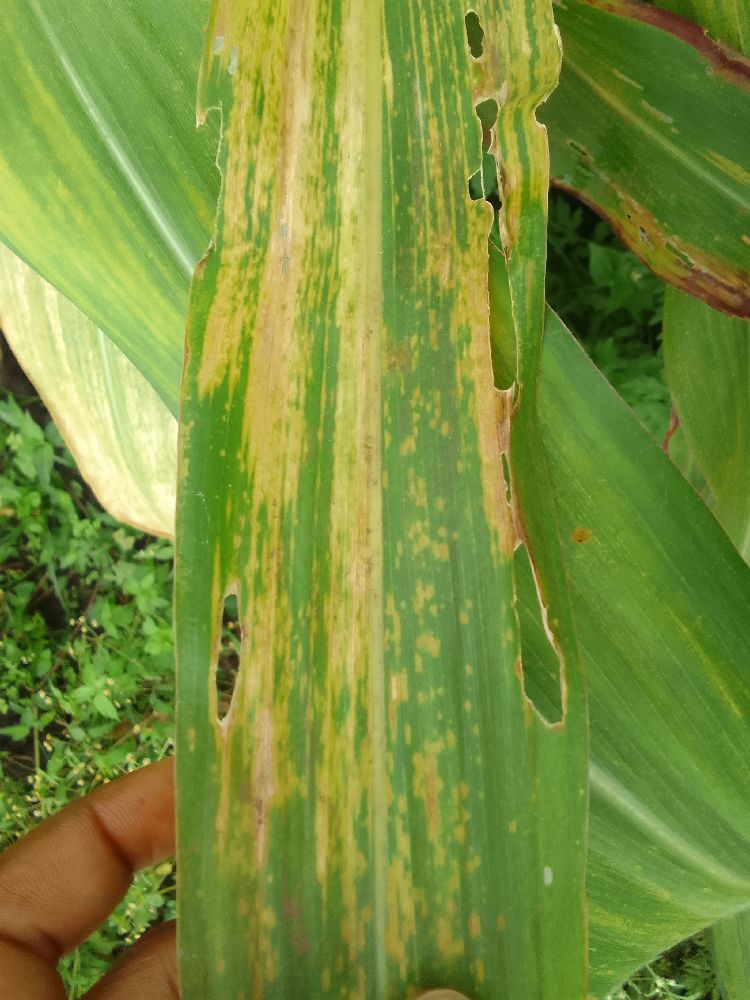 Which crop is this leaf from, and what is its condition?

maize, maize lethal necrosis
